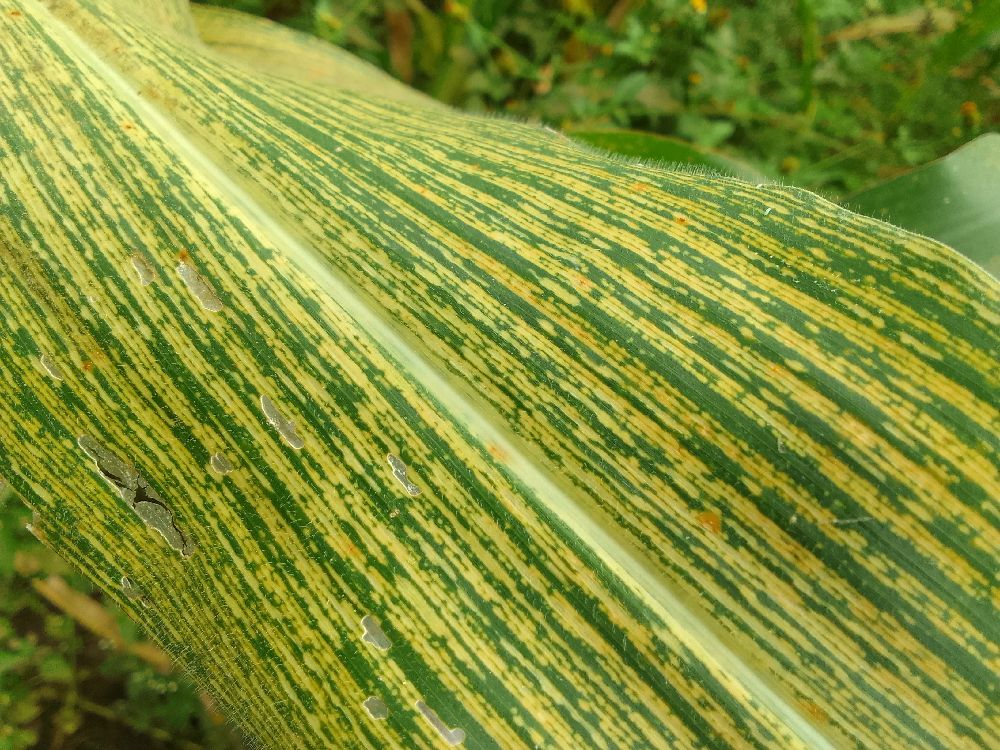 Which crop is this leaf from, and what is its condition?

maize, maize streak virus
